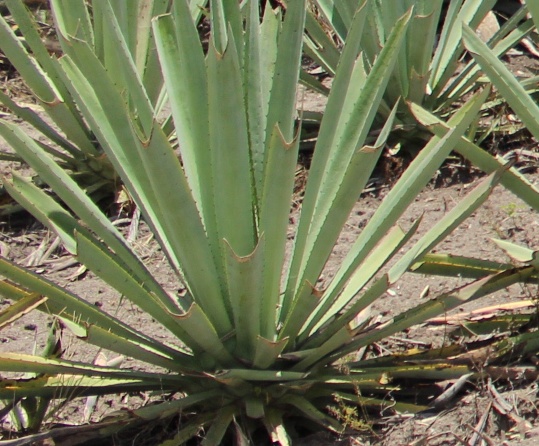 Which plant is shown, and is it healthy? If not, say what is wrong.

agave, yellow
